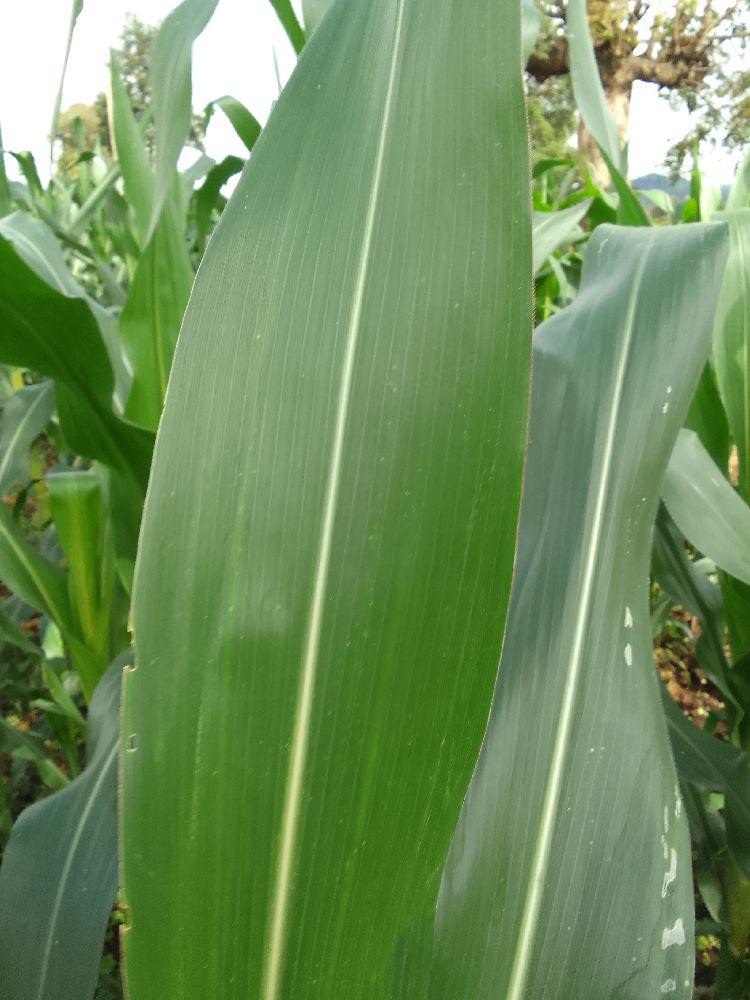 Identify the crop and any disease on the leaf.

maize, healthy
